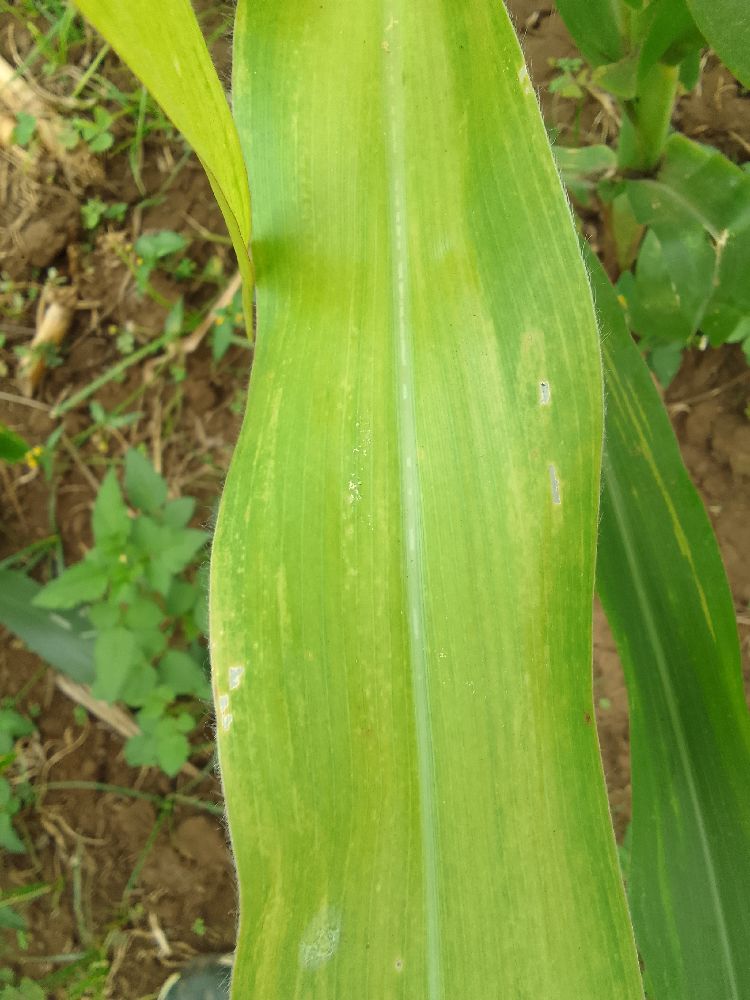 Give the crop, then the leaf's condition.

maize, maize lethal necrosis
